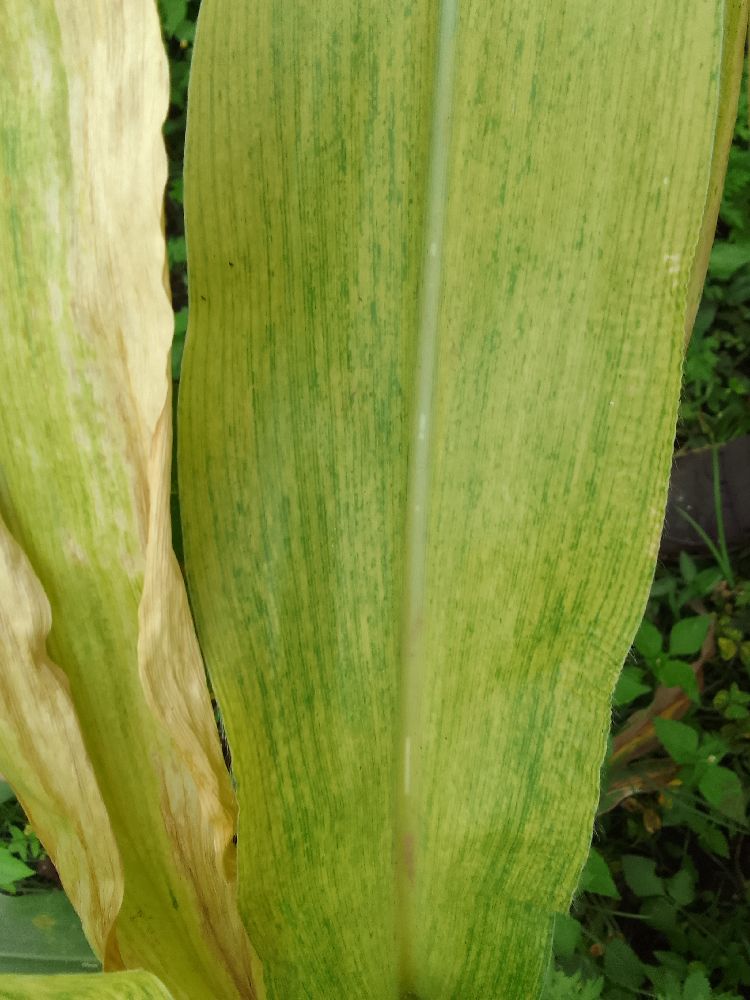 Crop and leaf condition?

maize, maize lethal necrosis
